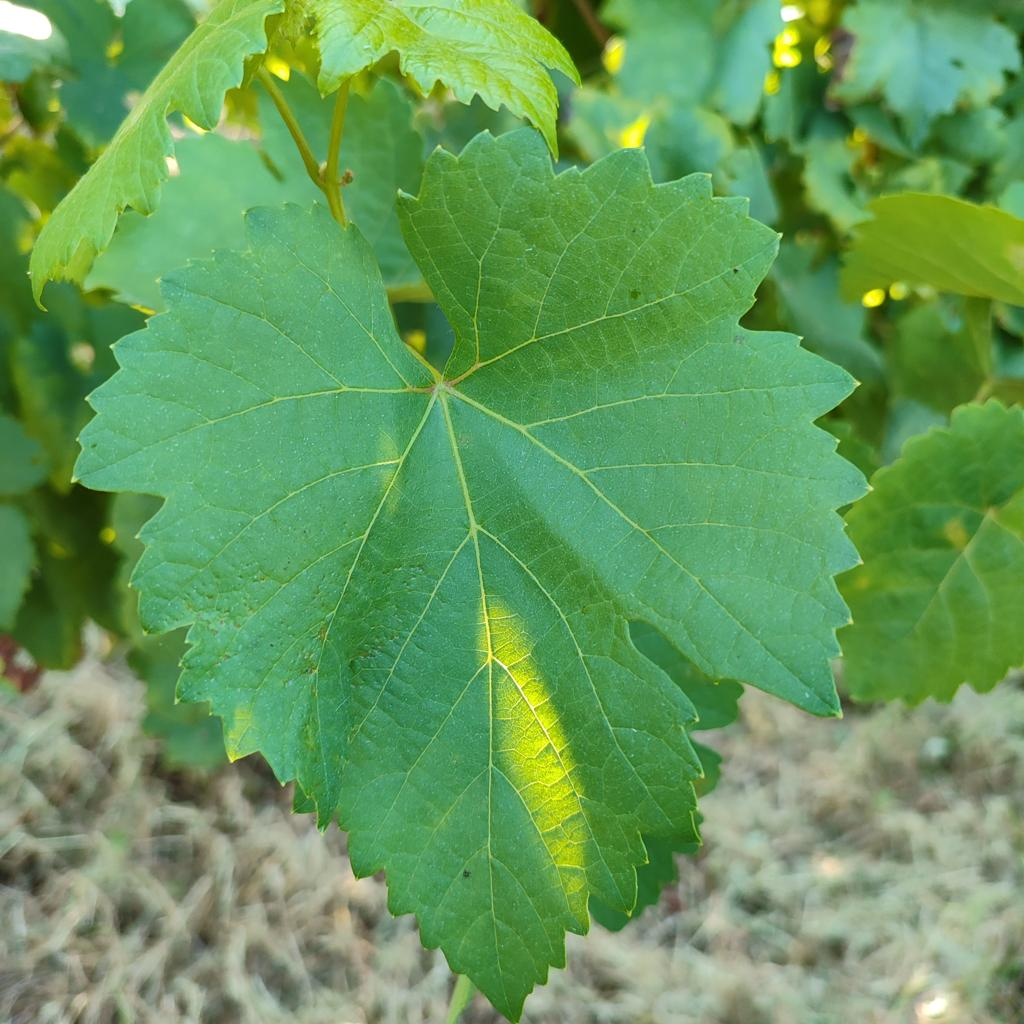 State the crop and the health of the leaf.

grapevine, healthy
